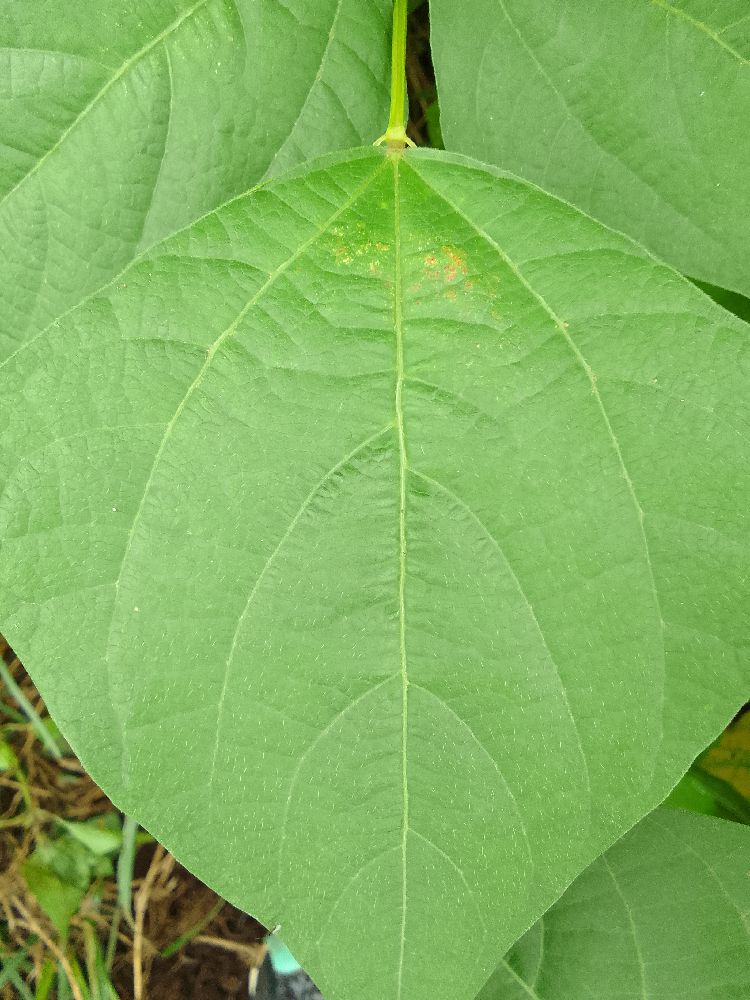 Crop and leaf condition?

common bean, healthy
